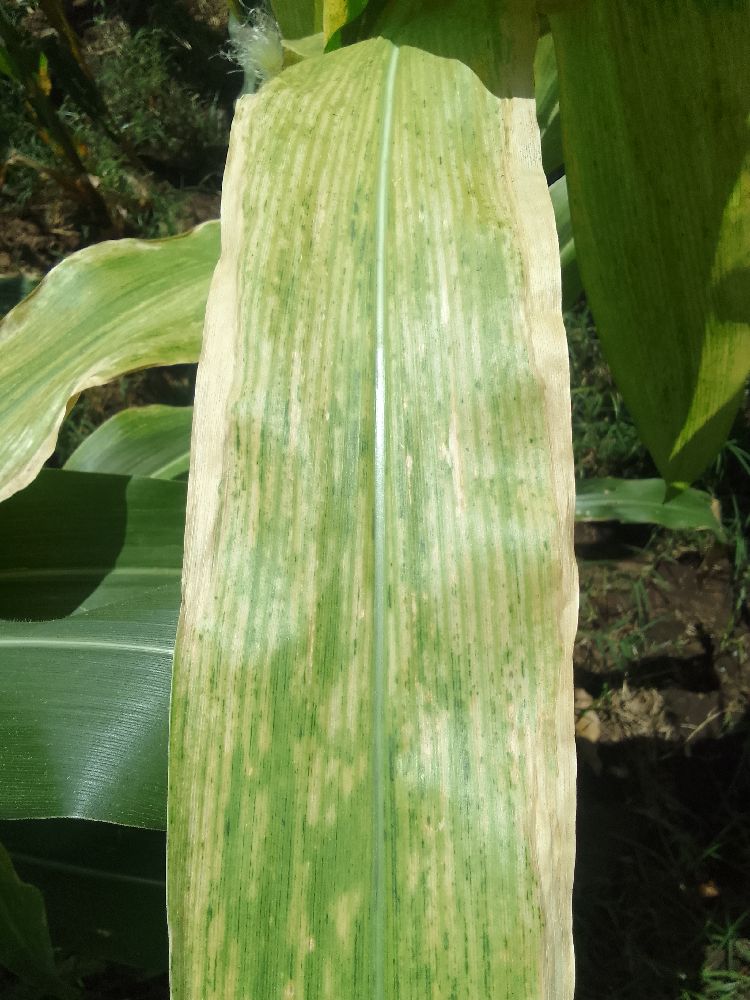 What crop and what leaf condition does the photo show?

maize, maize lethal necrosis
